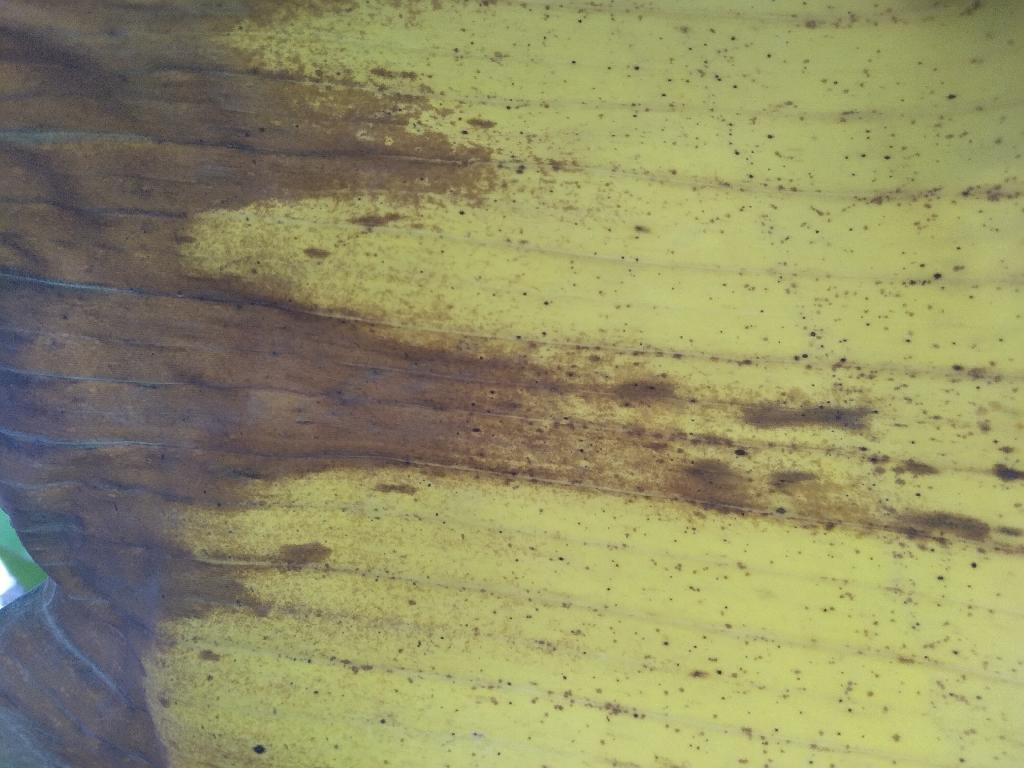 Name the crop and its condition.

banana, fusarium wilt race 1
